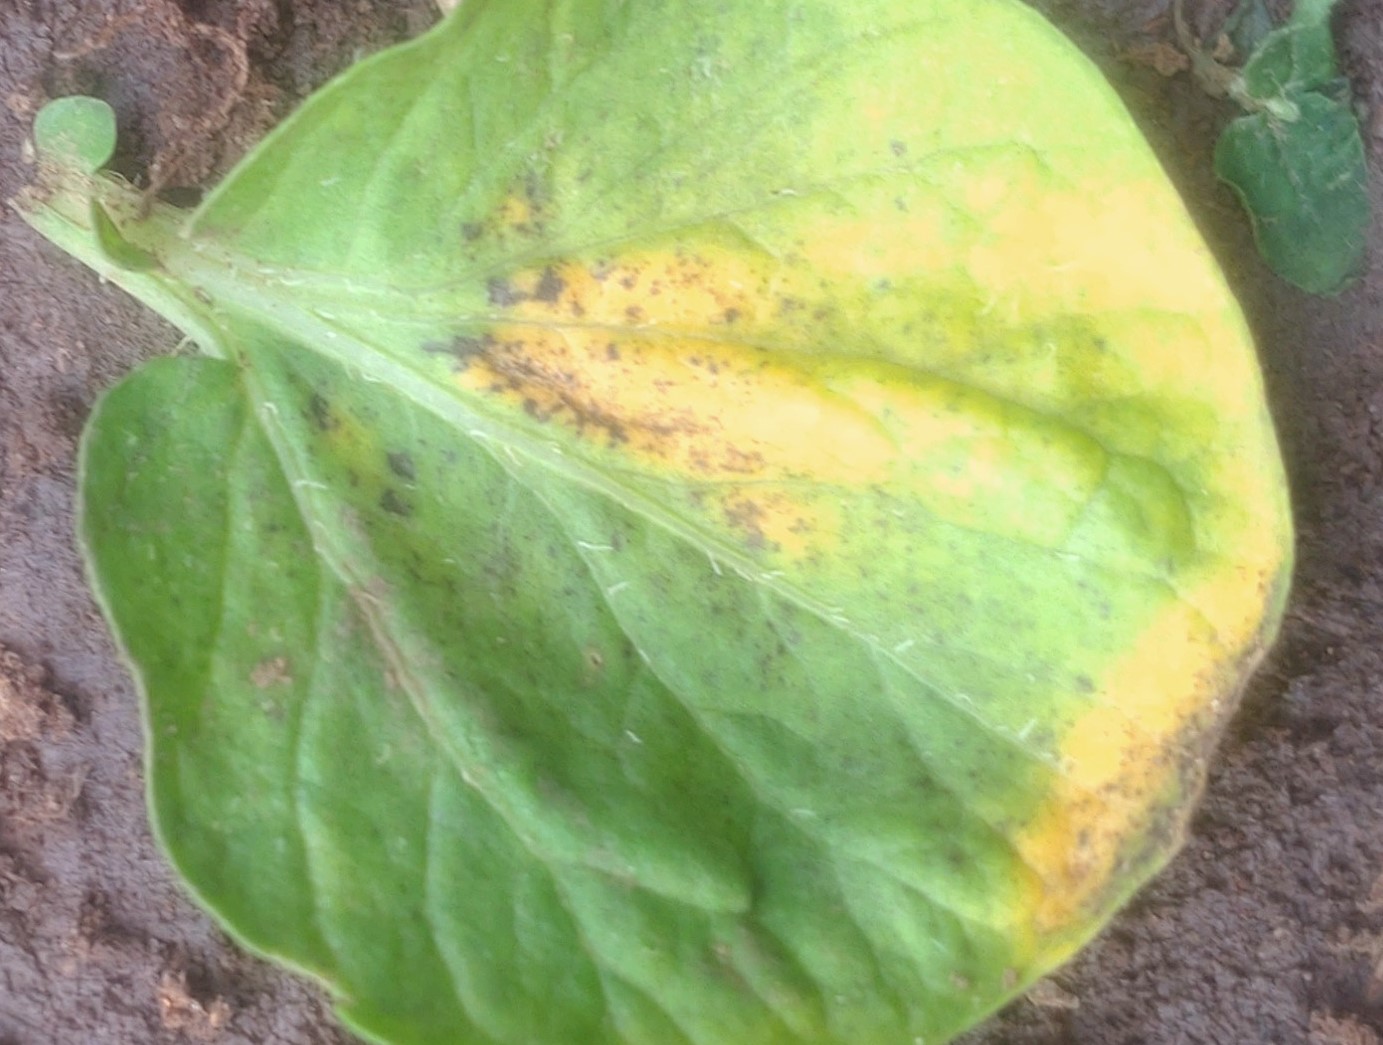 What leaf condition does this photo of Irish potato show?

late blight
